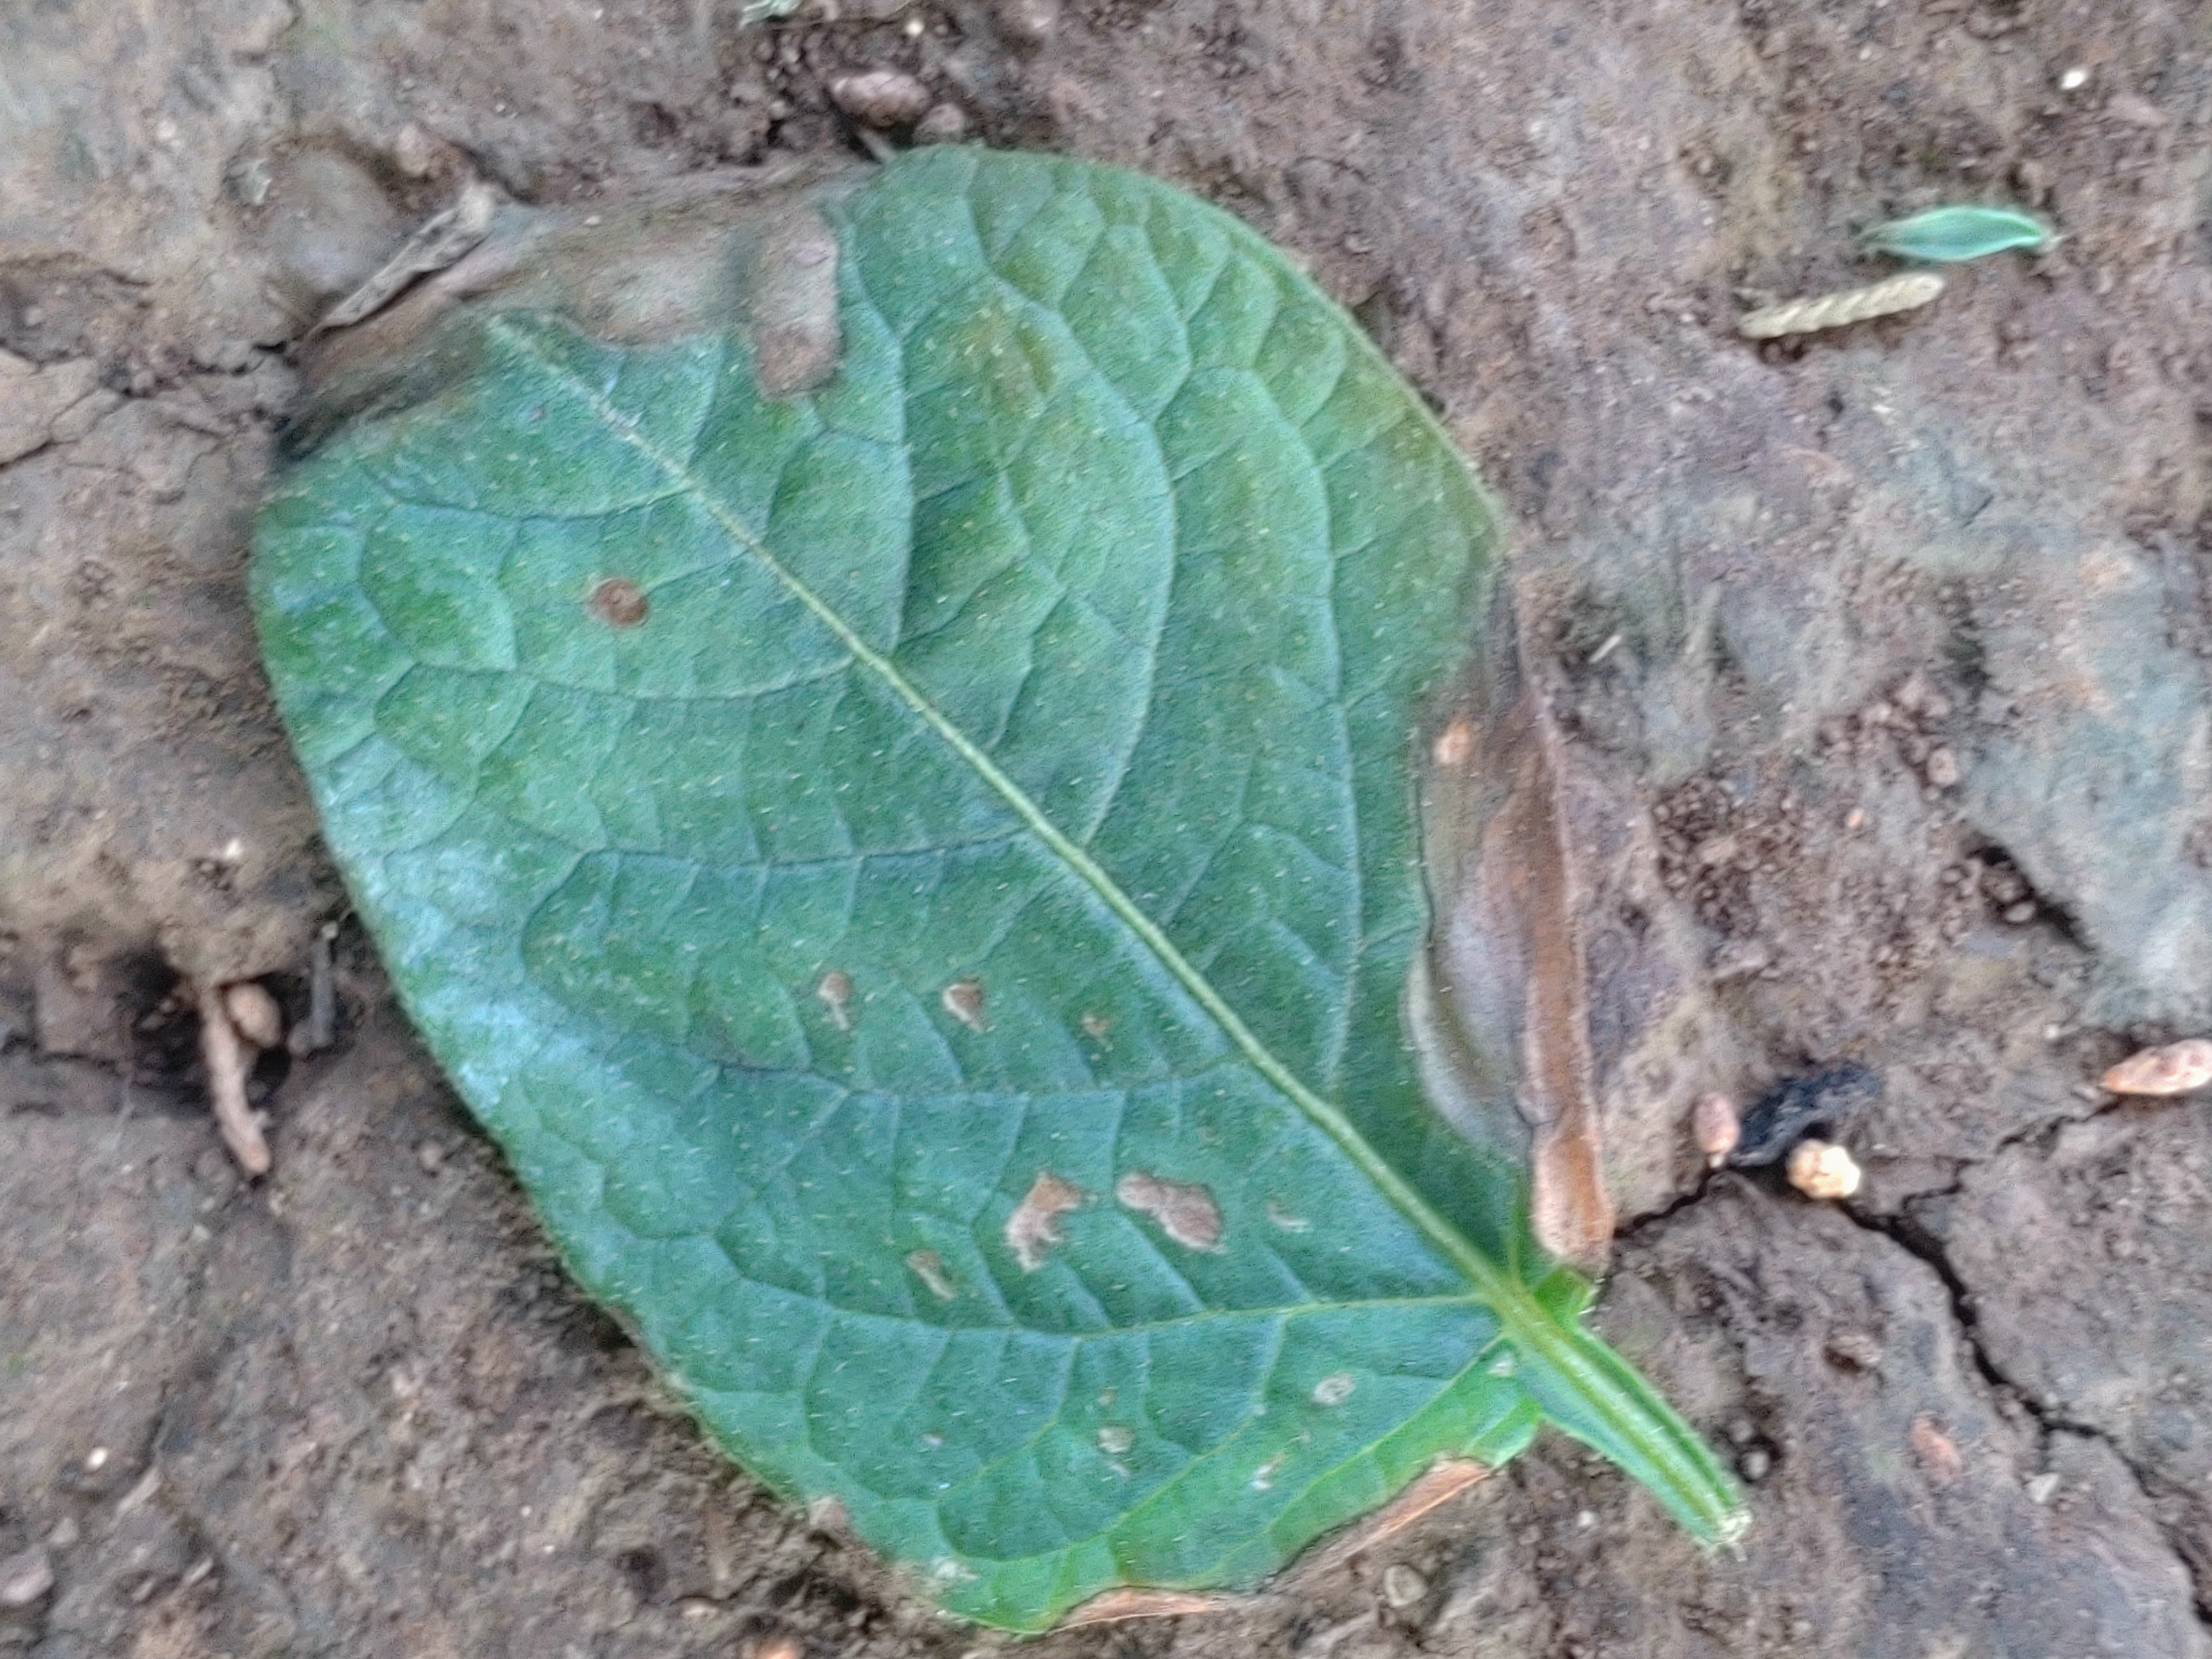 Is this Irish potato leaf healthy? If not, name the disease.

early blight
